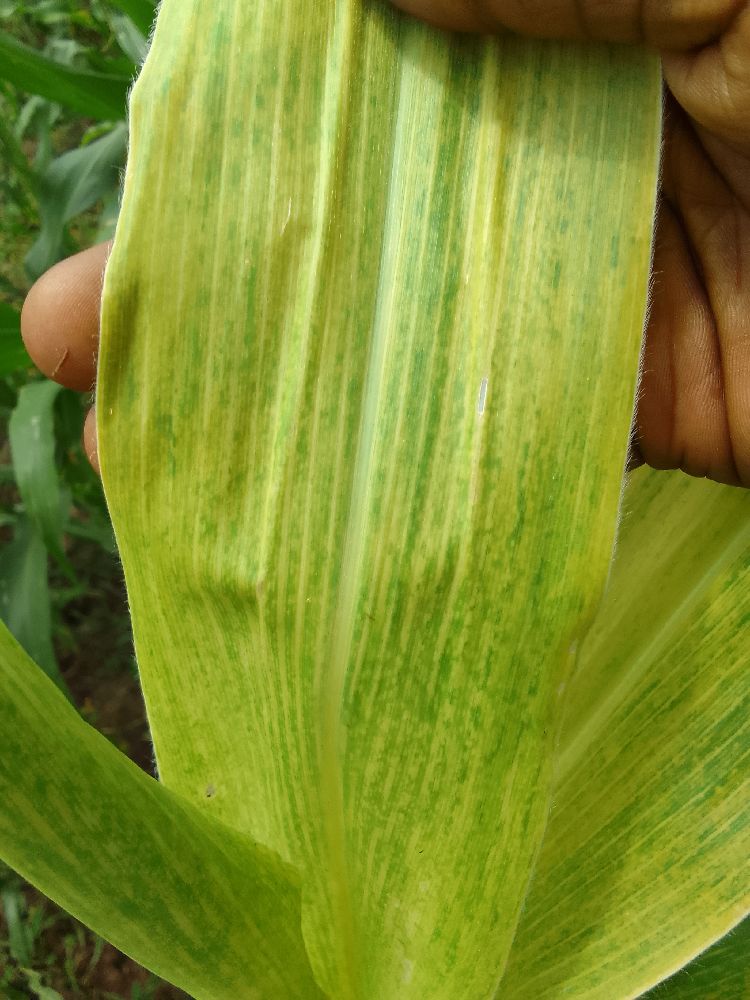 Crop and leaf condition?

maize, maize lethal necrosis
